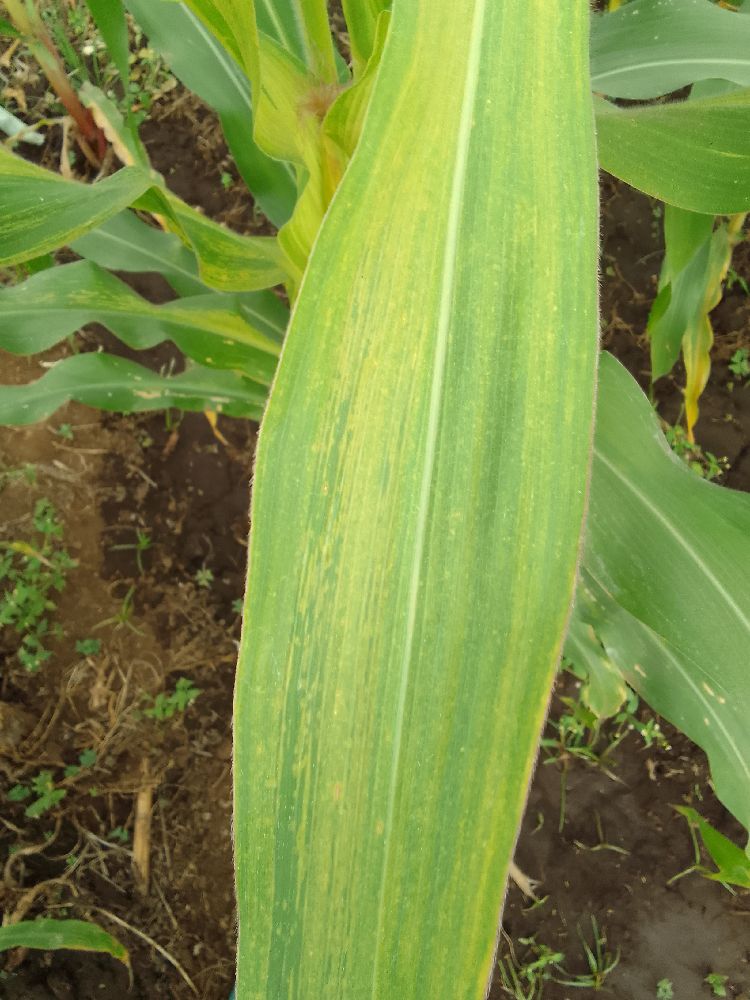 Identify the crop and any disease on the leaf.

maize, maize lethal necrosis
